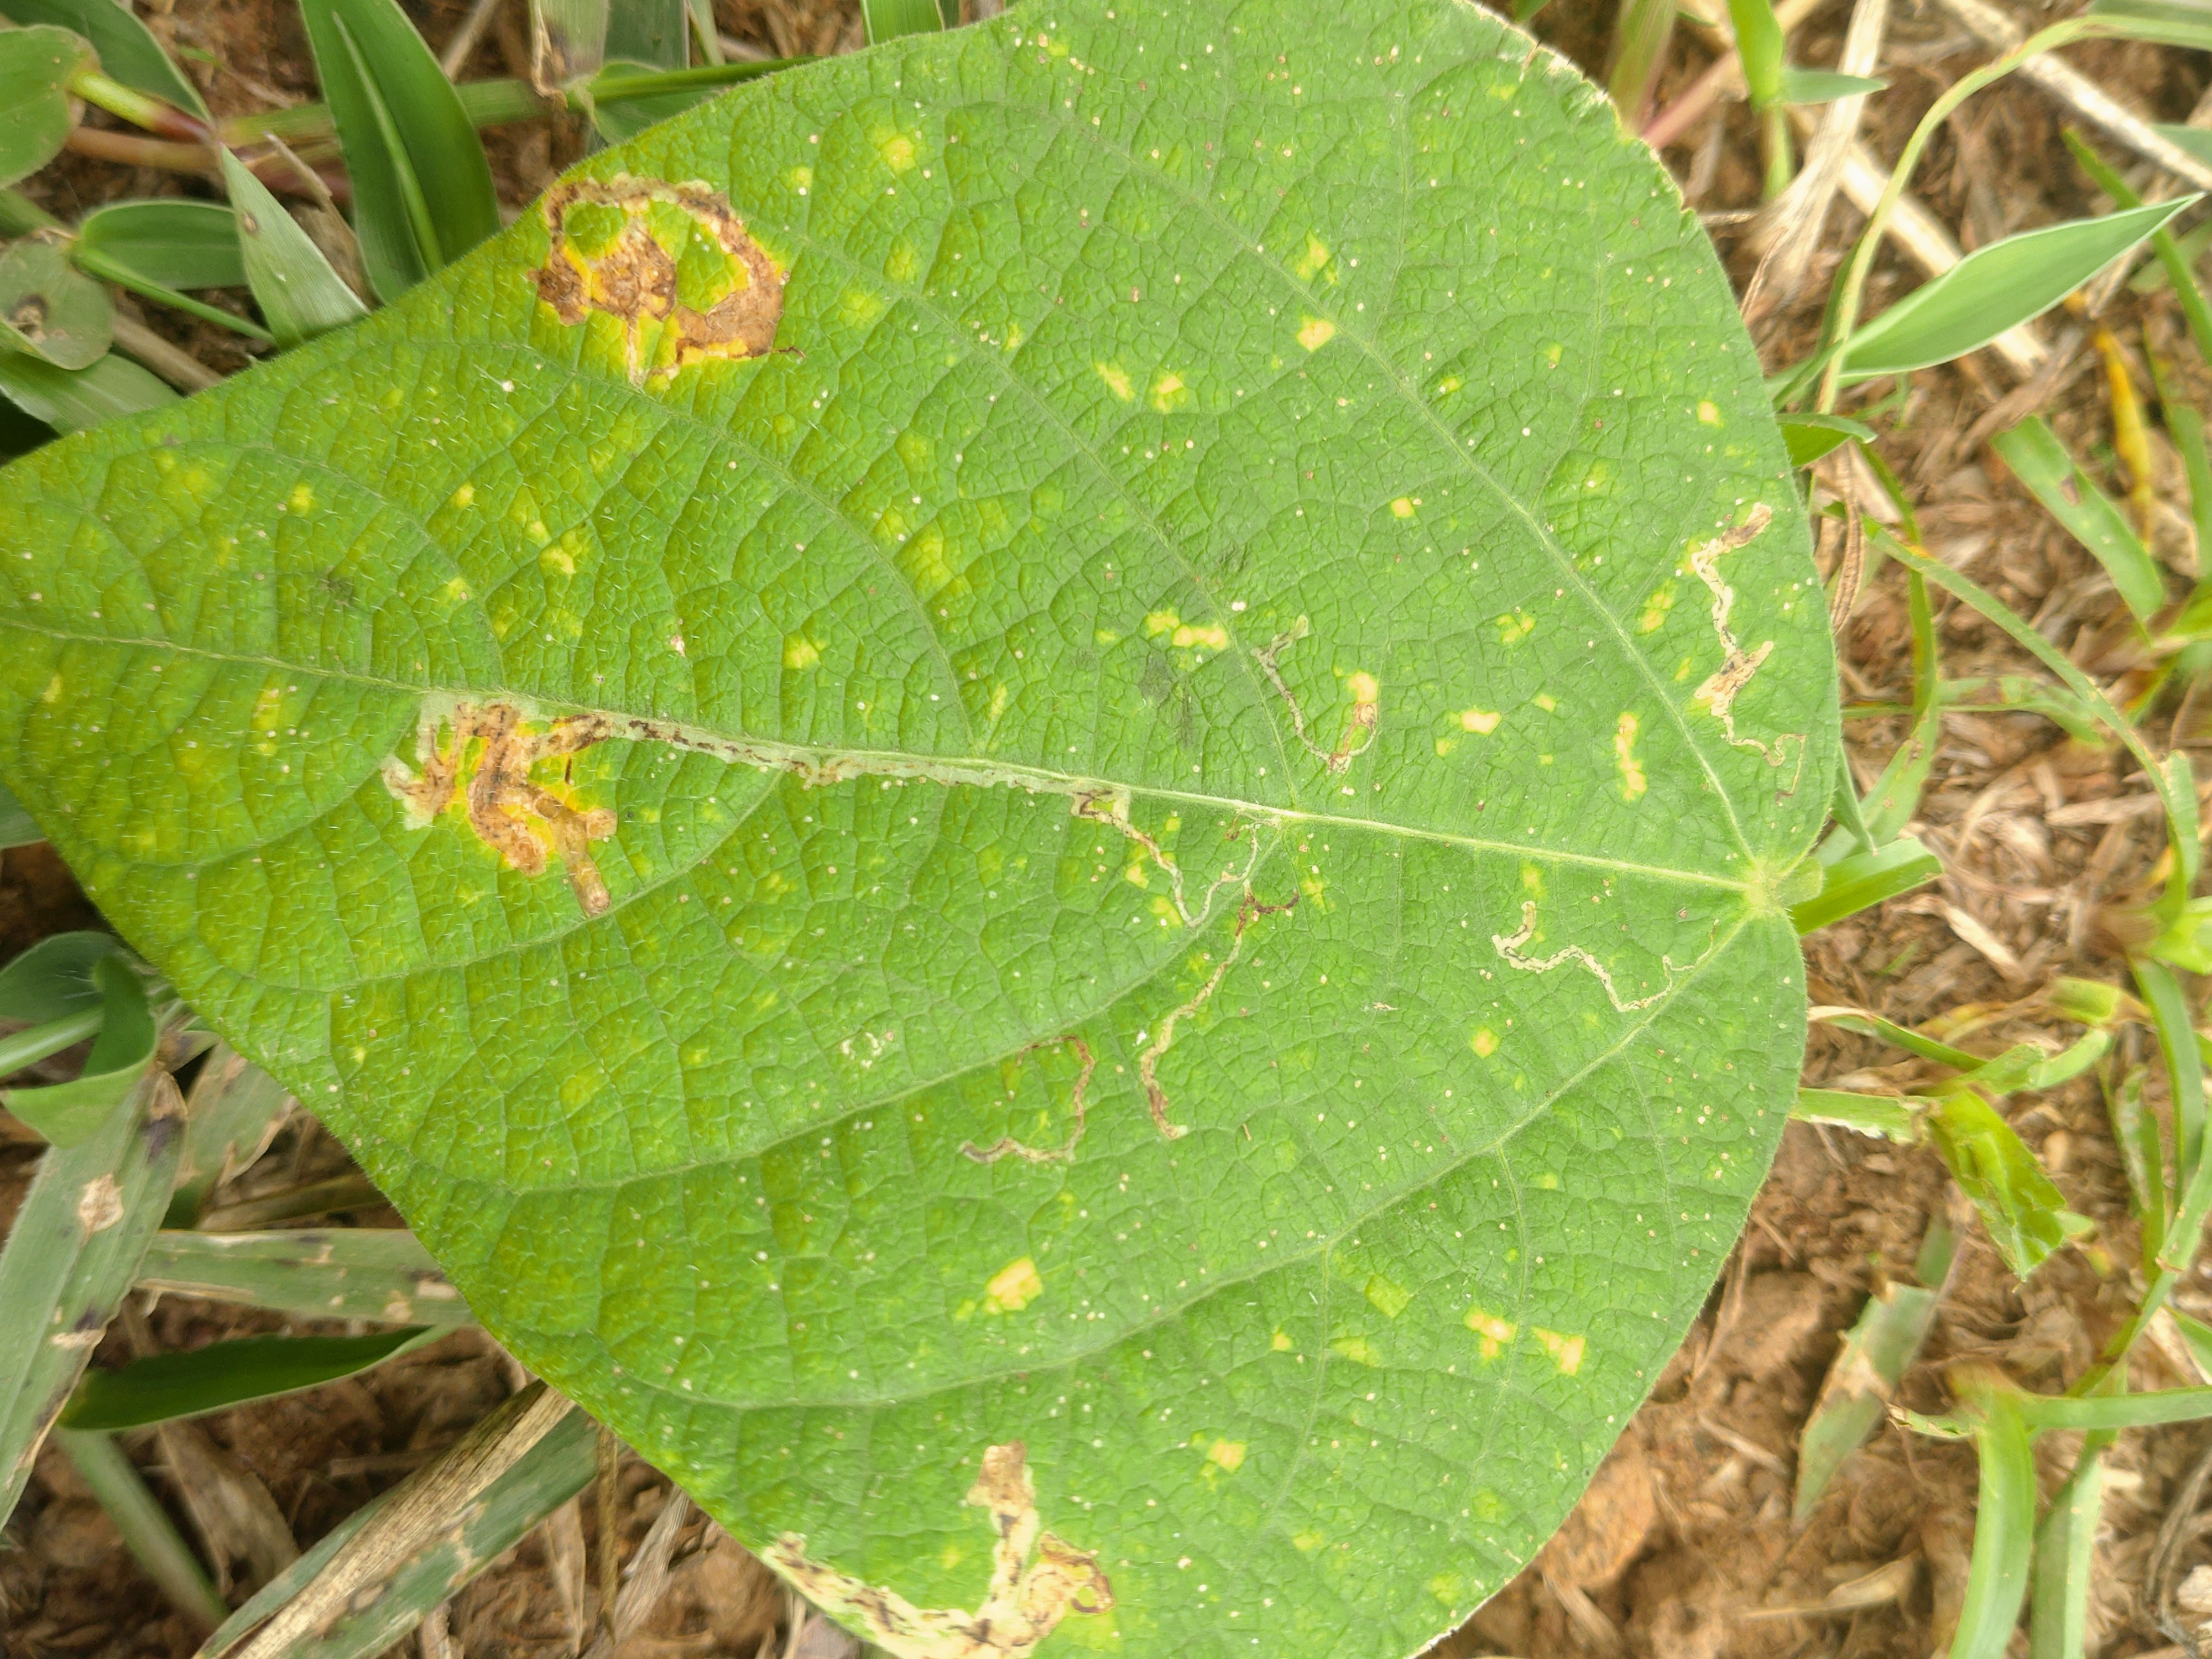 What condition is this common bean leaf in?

rust
